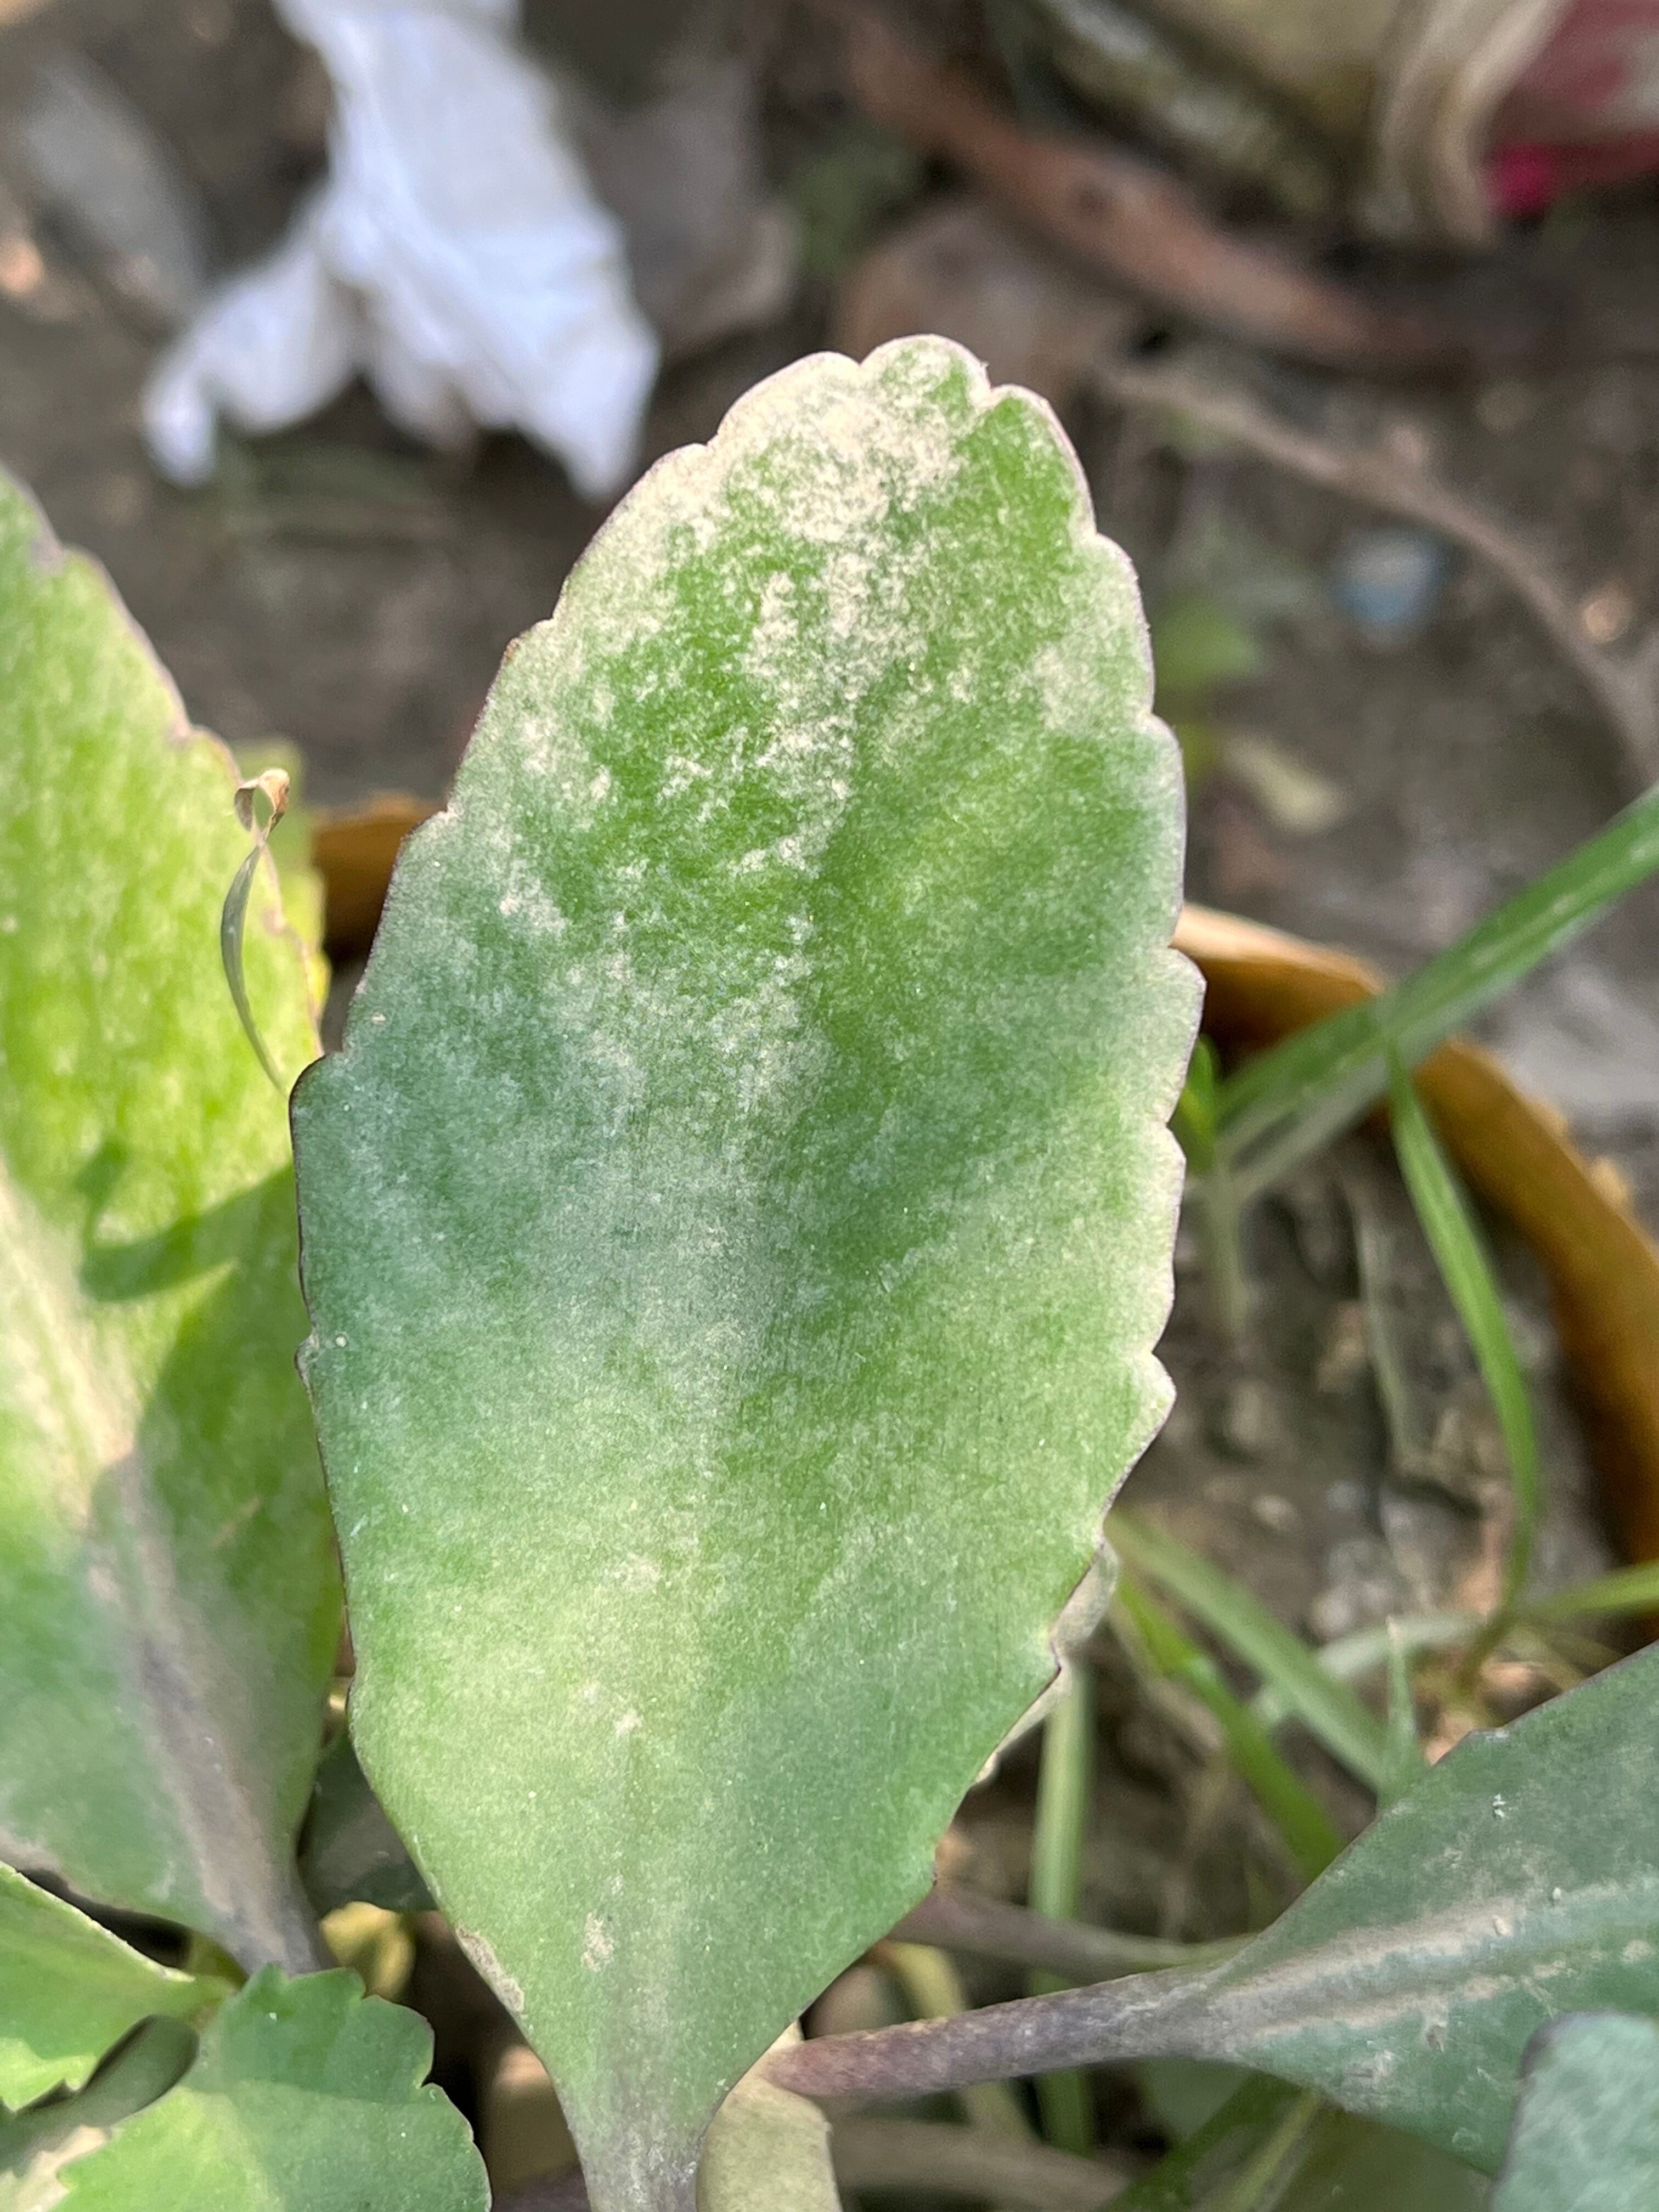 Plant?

pathorkuci
